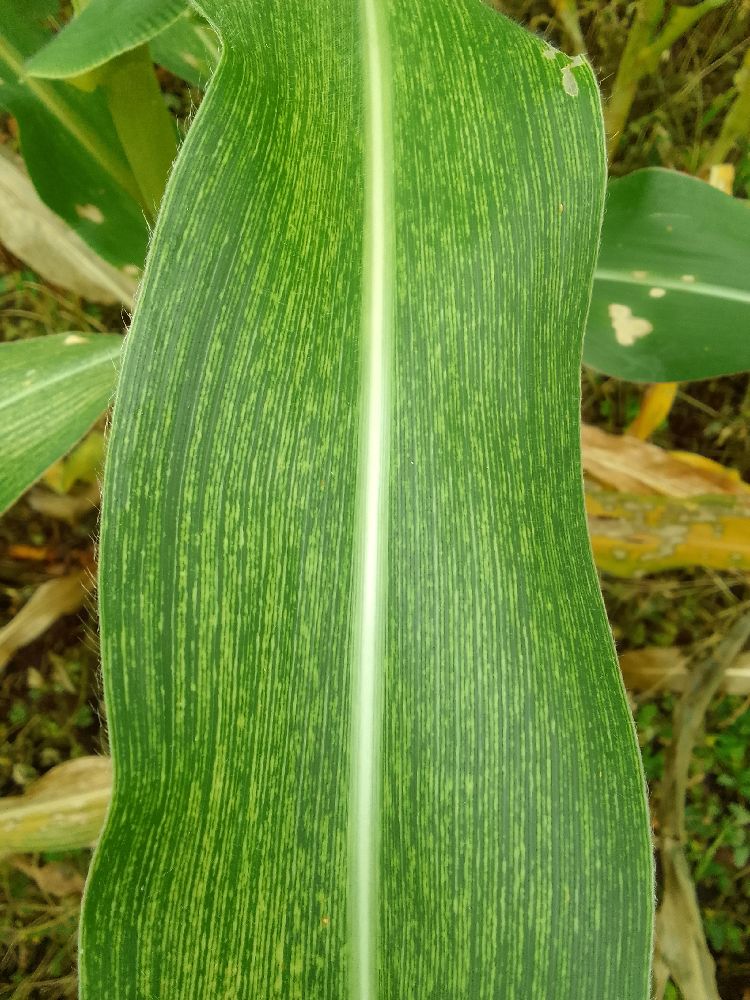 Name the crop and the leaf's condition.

maize, maize streak virus
